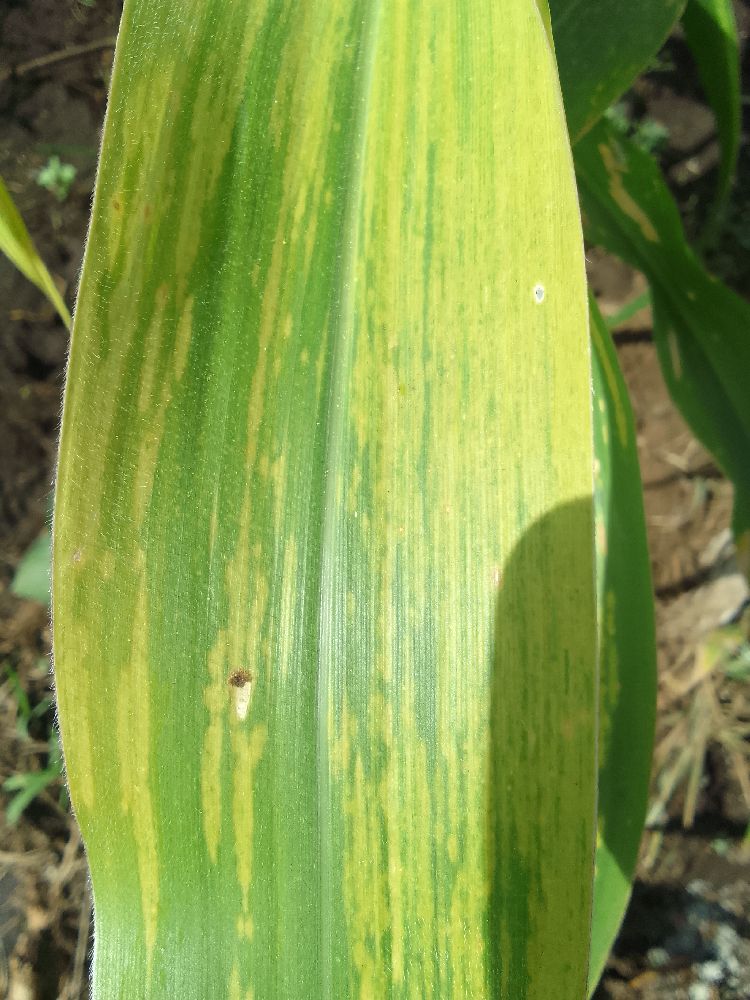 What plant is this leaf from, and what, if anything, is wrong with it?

maize, maize lethal necrosis
